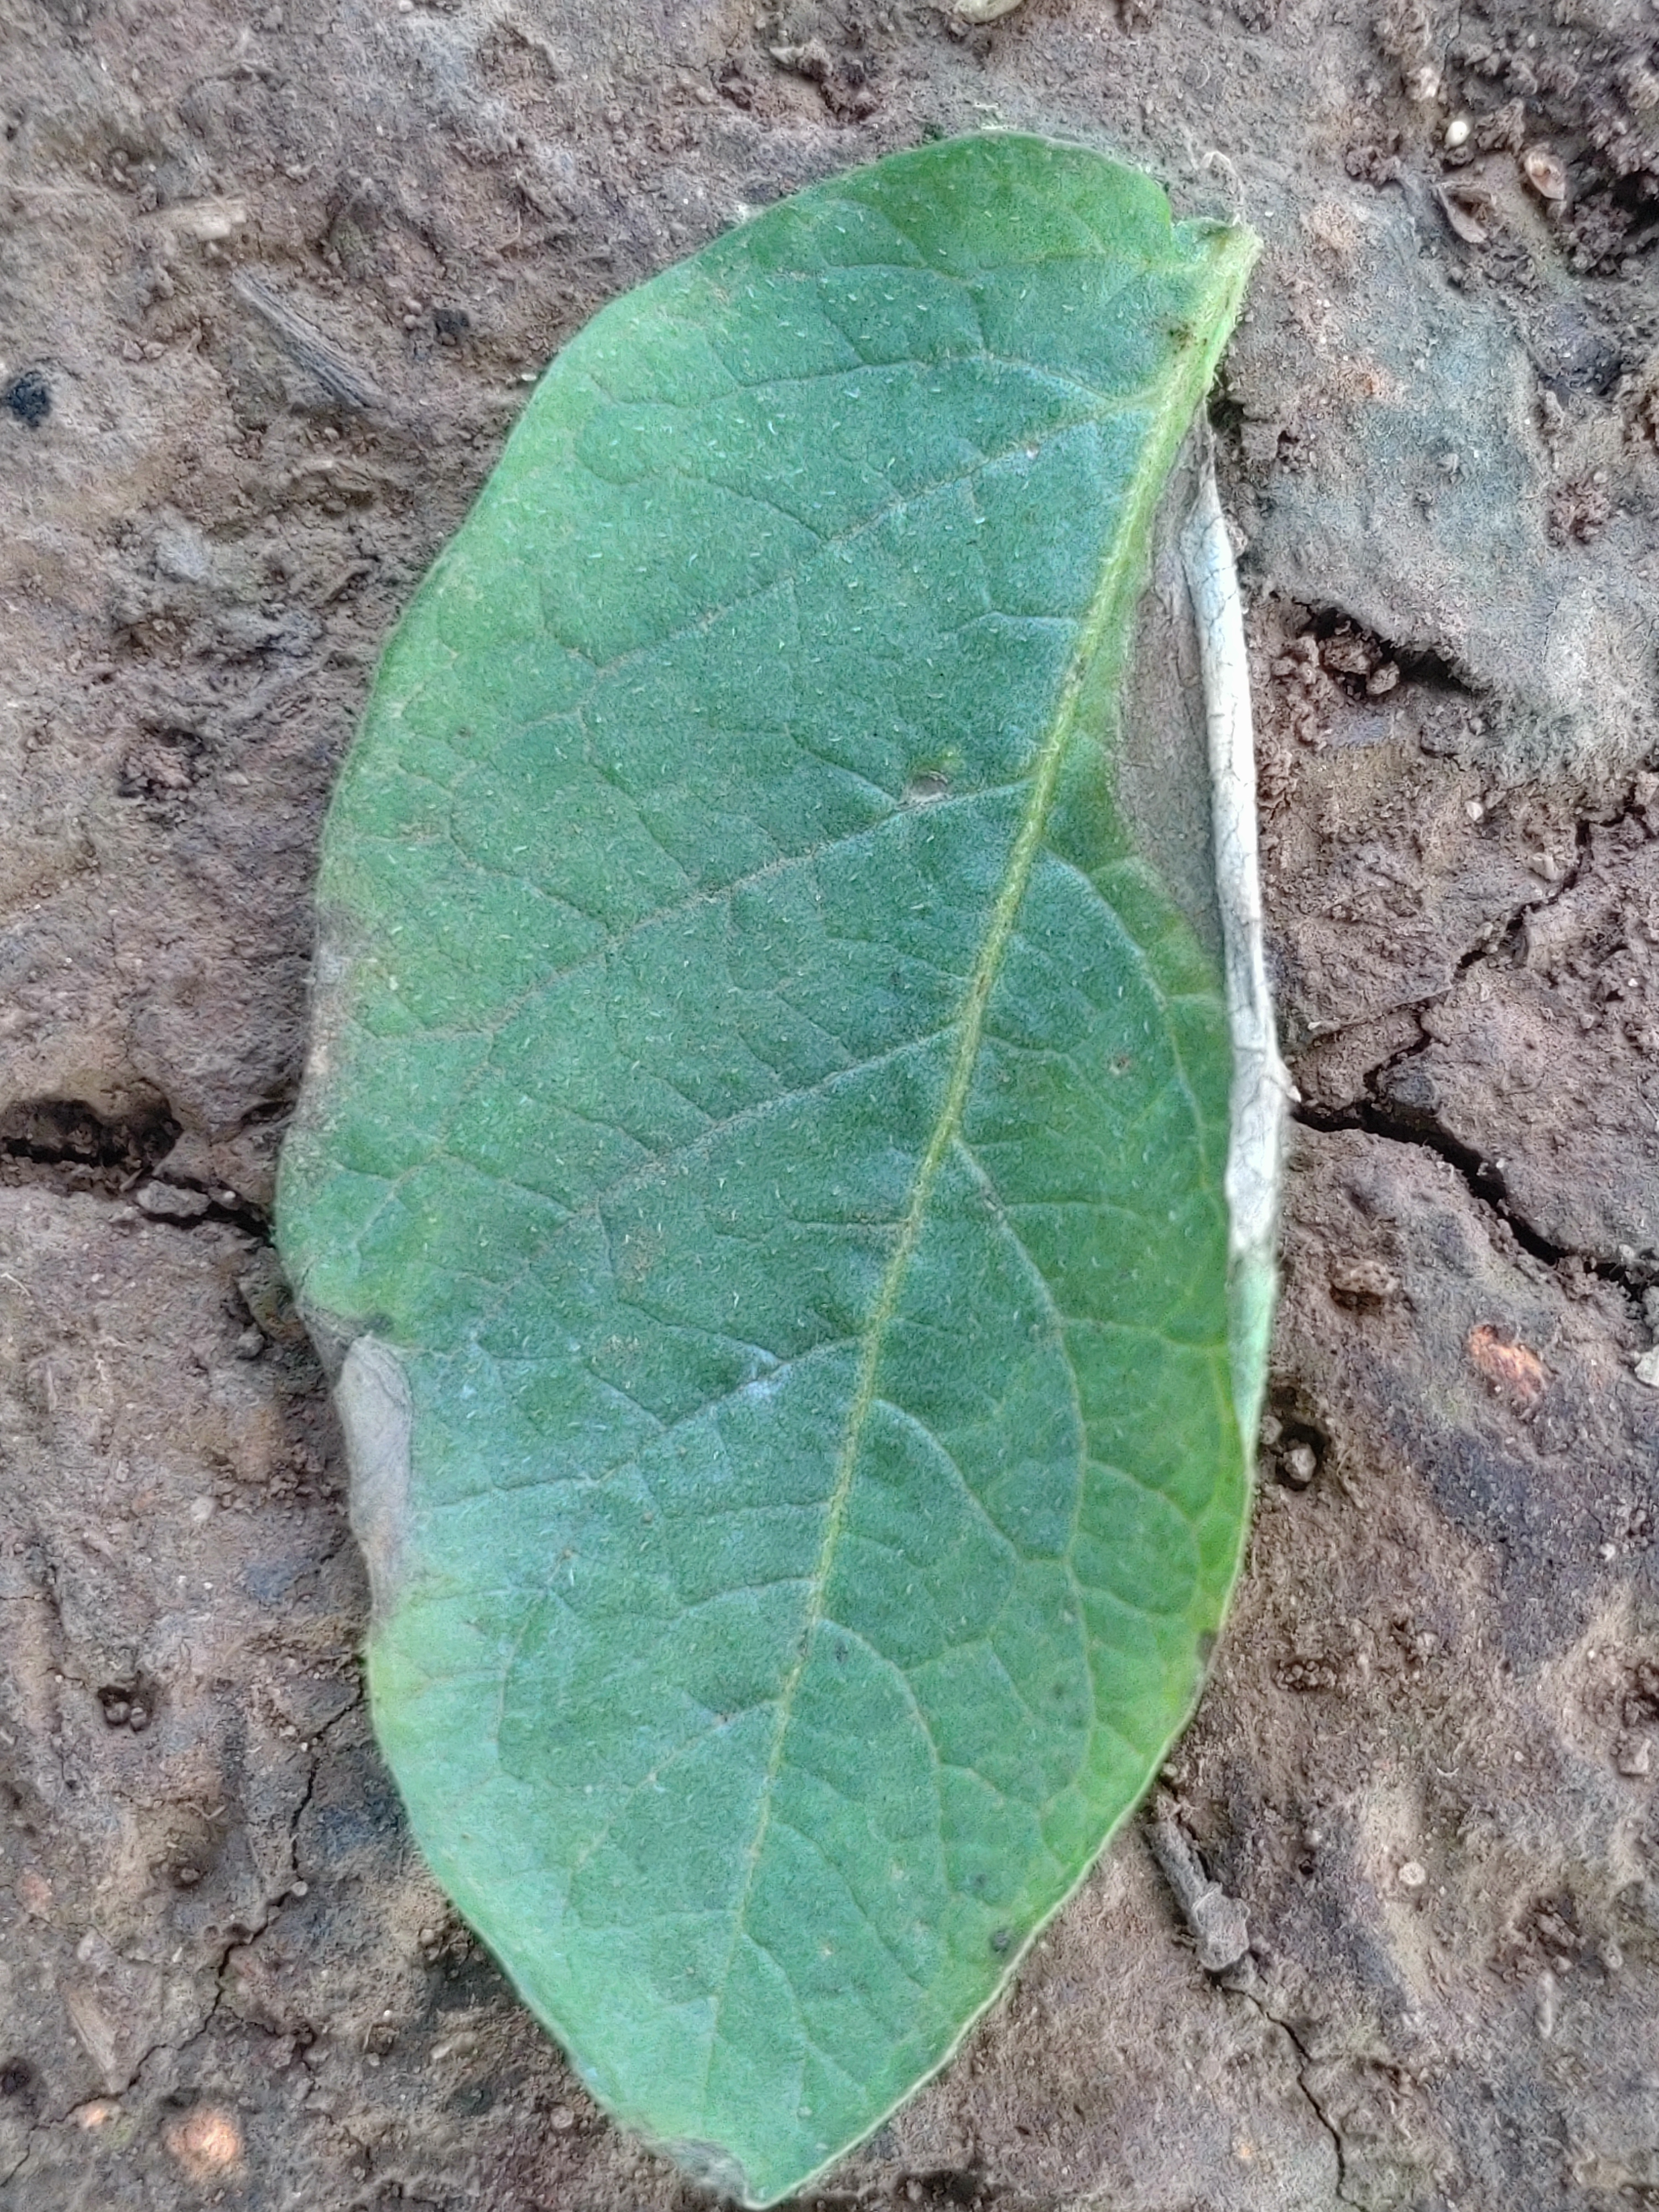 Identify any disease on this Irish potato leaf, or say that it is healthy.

early blight
